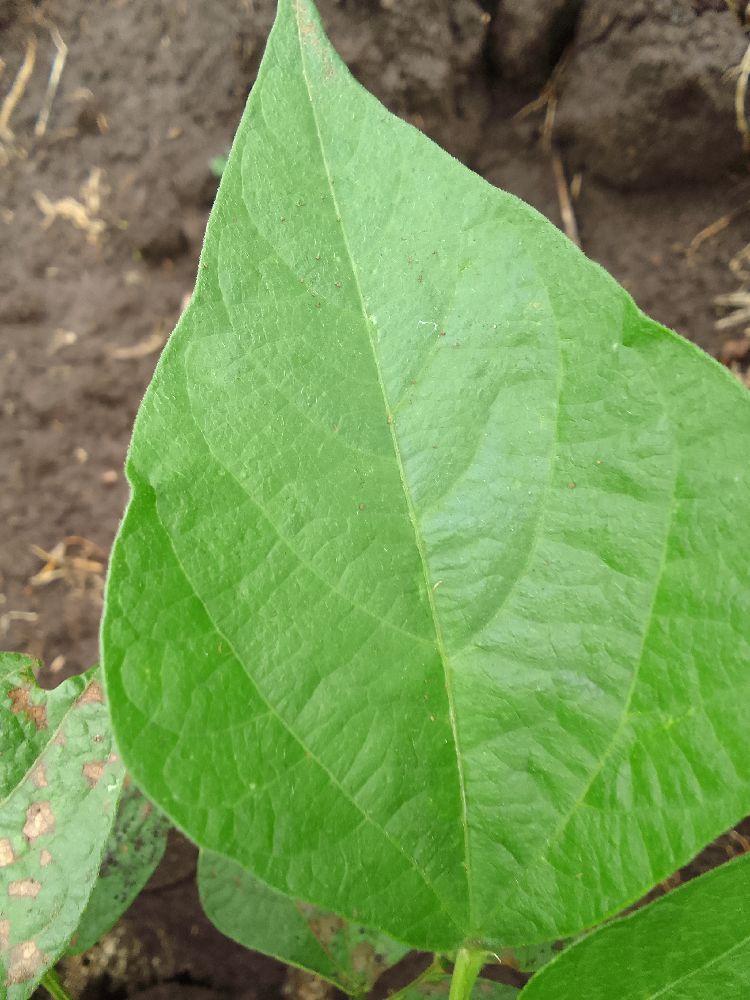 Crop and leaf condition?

common bean, healthy
